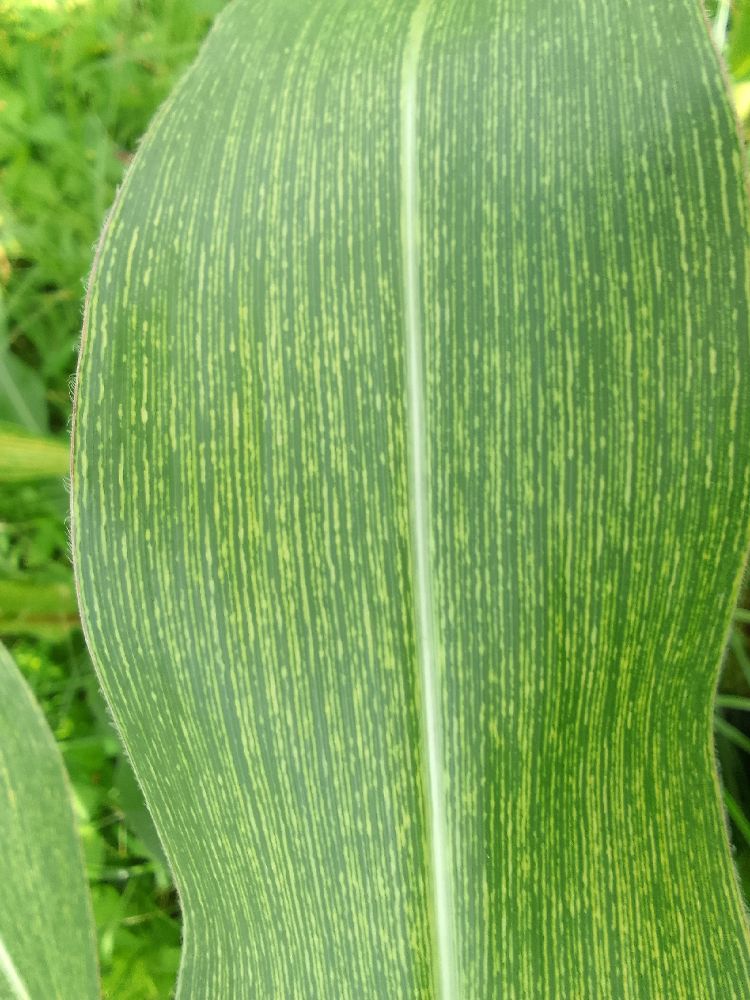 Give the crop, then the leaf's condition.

maize, maize streak virus
